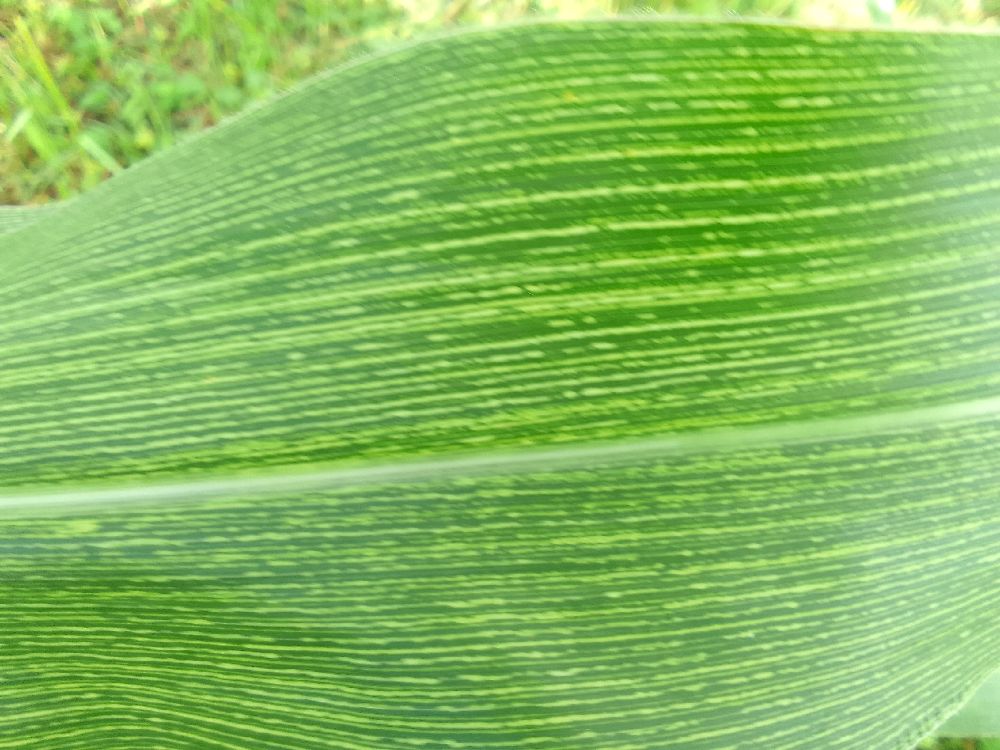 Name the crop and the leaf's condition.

maize, maize streak virus
